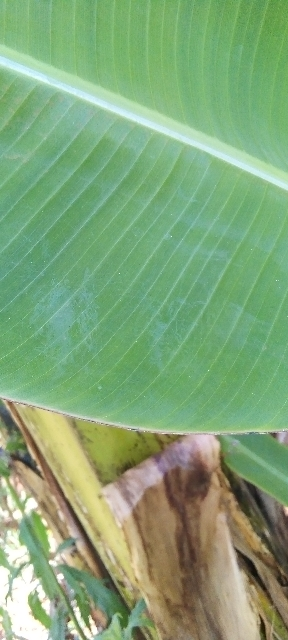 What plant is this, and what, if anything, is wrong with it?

banana, healthy
